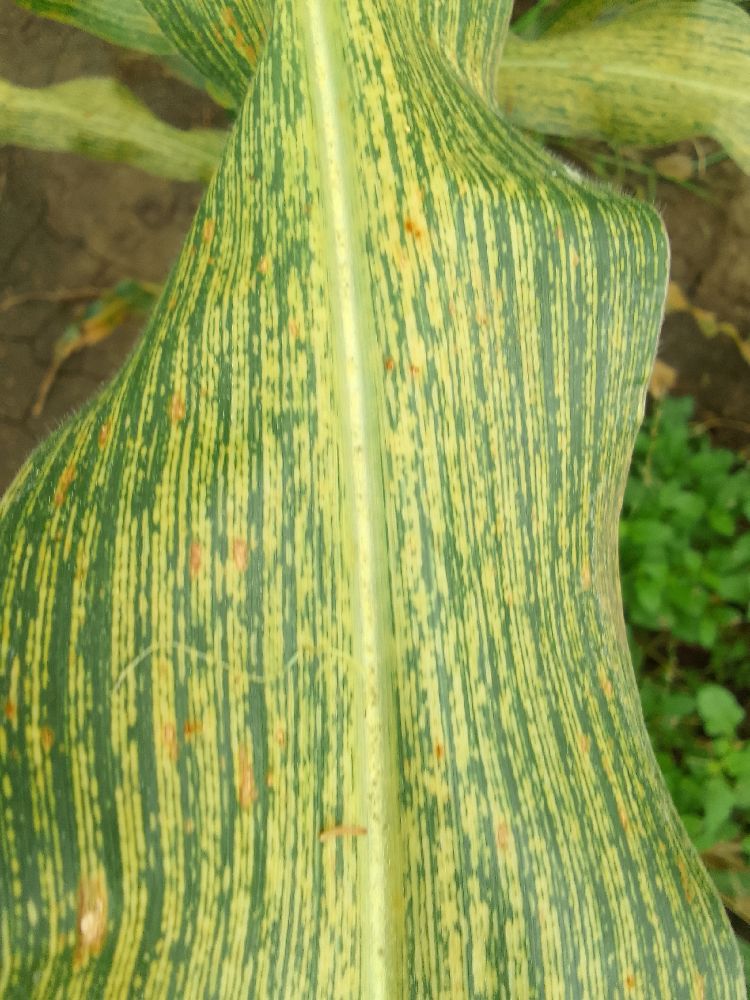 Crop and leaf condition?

maize, maize streak virus
